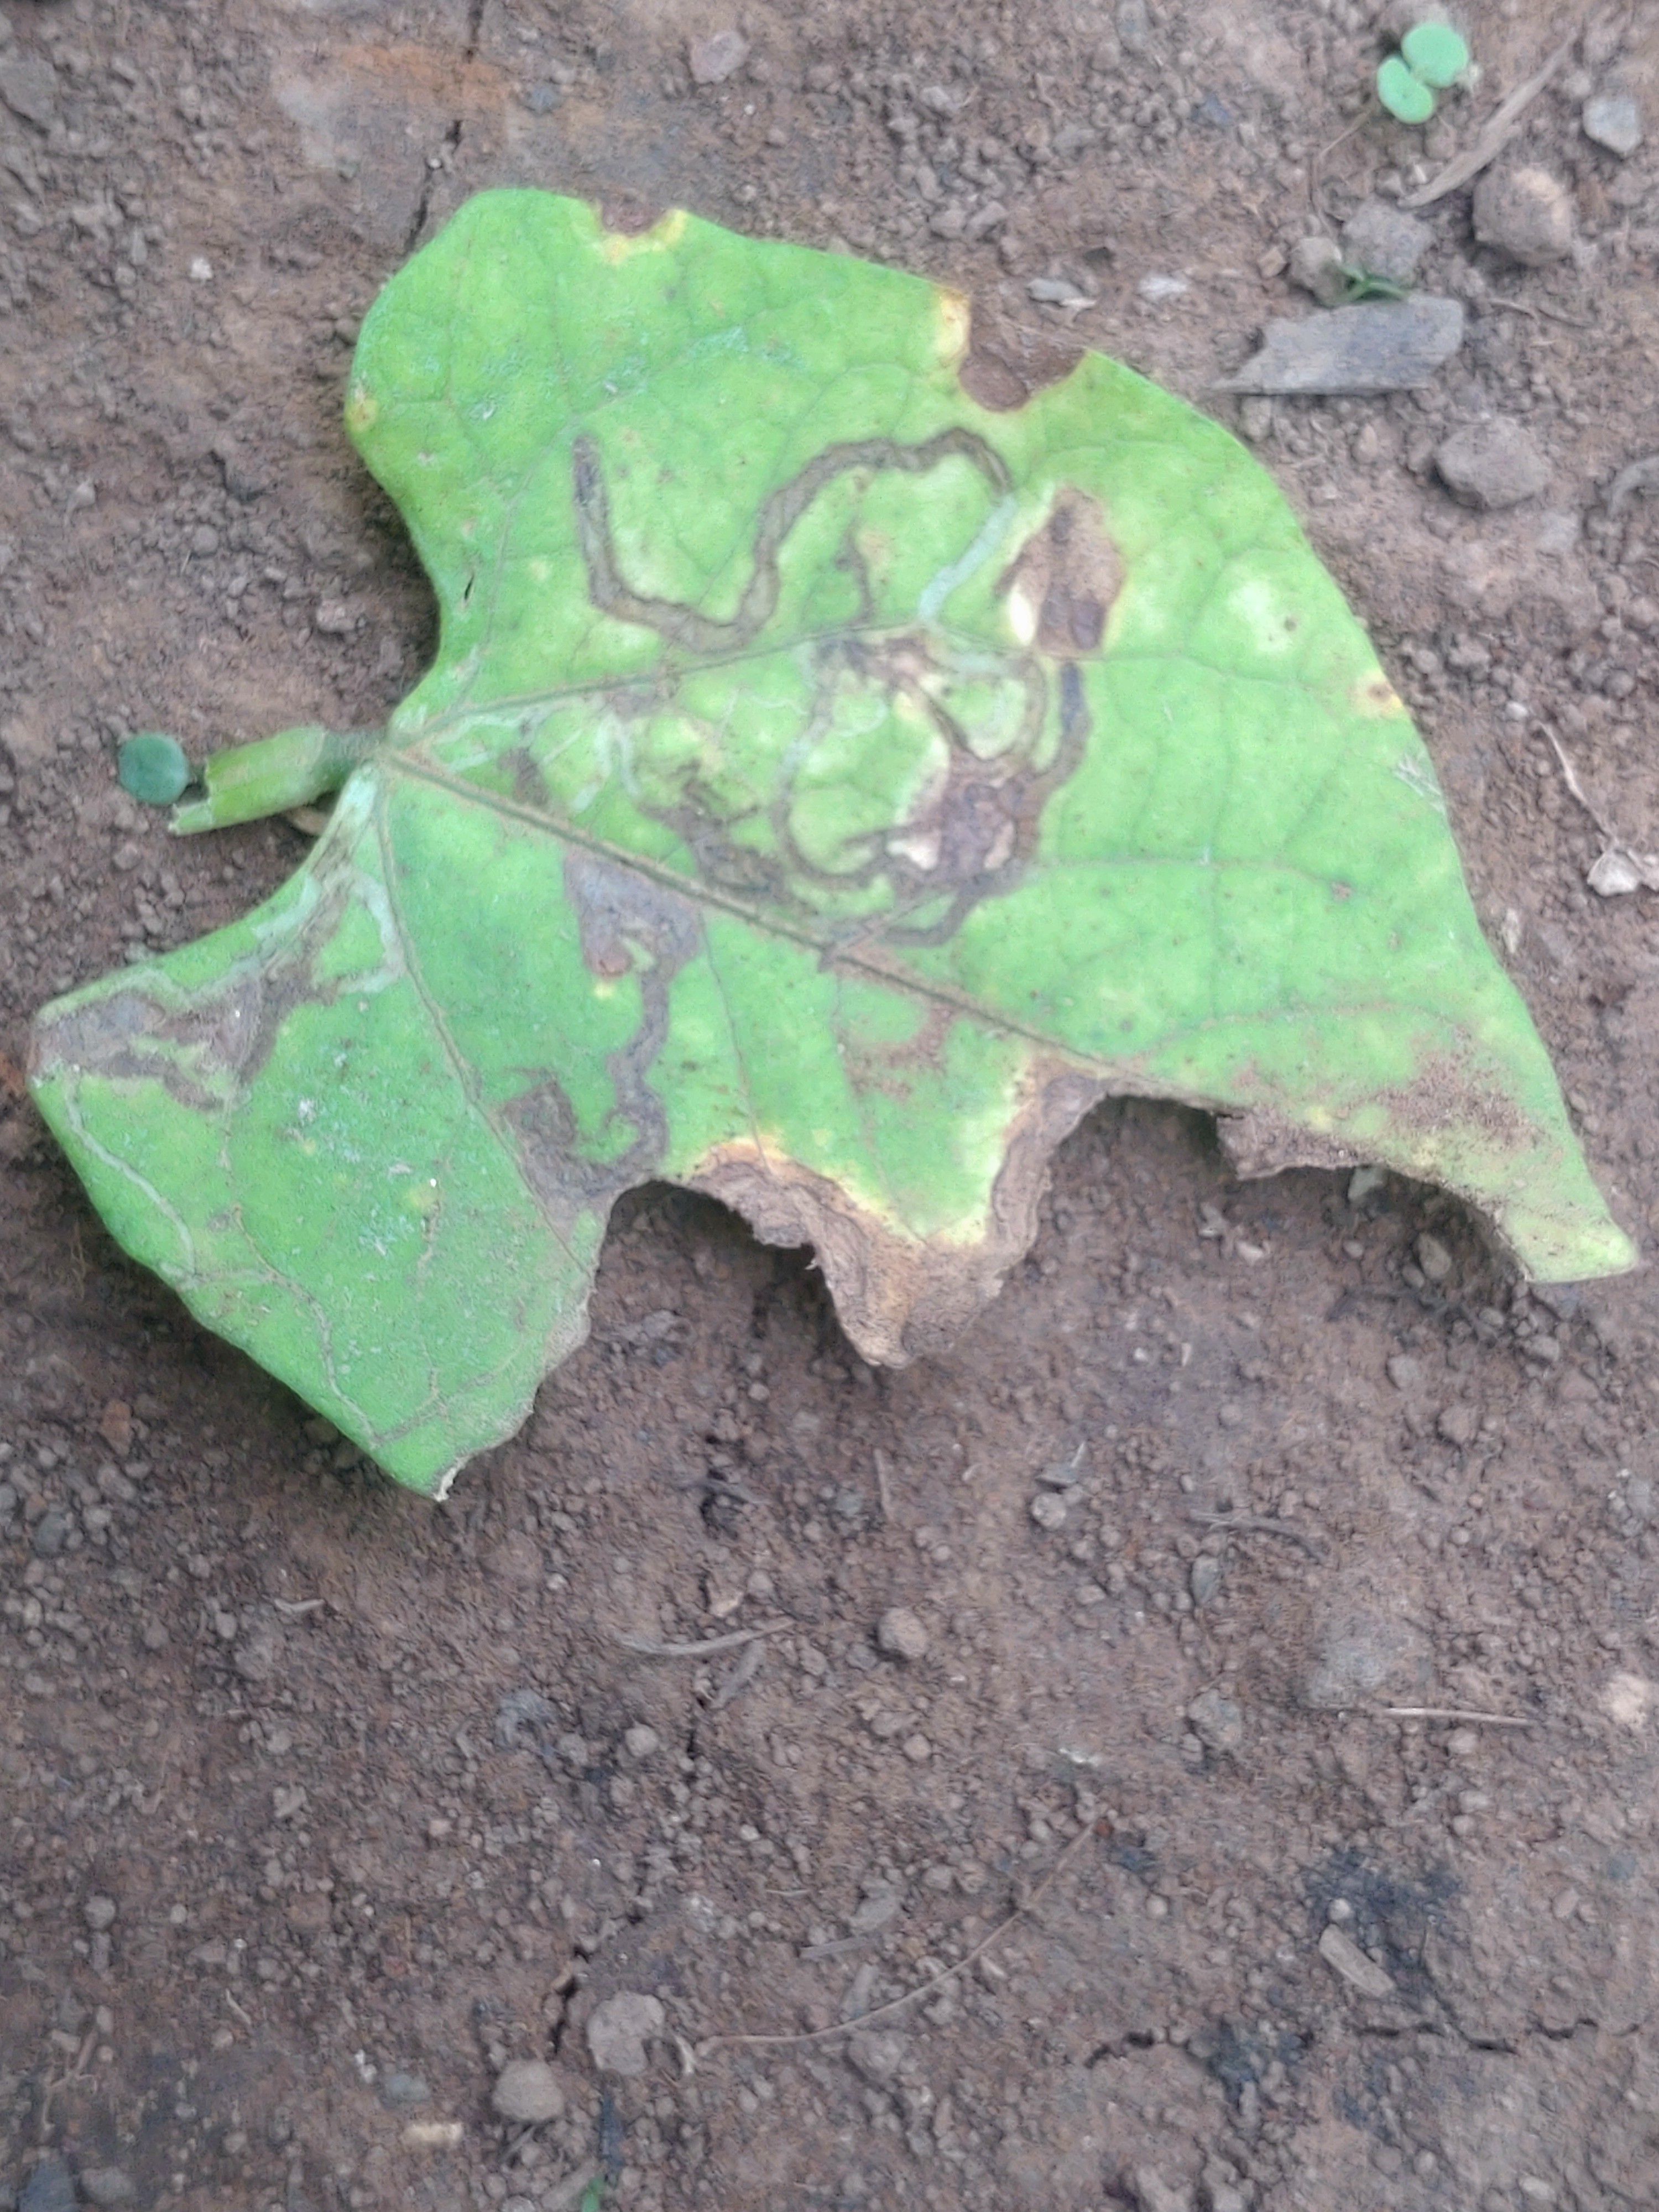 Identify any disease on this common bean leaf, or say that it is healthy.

anthracnose
